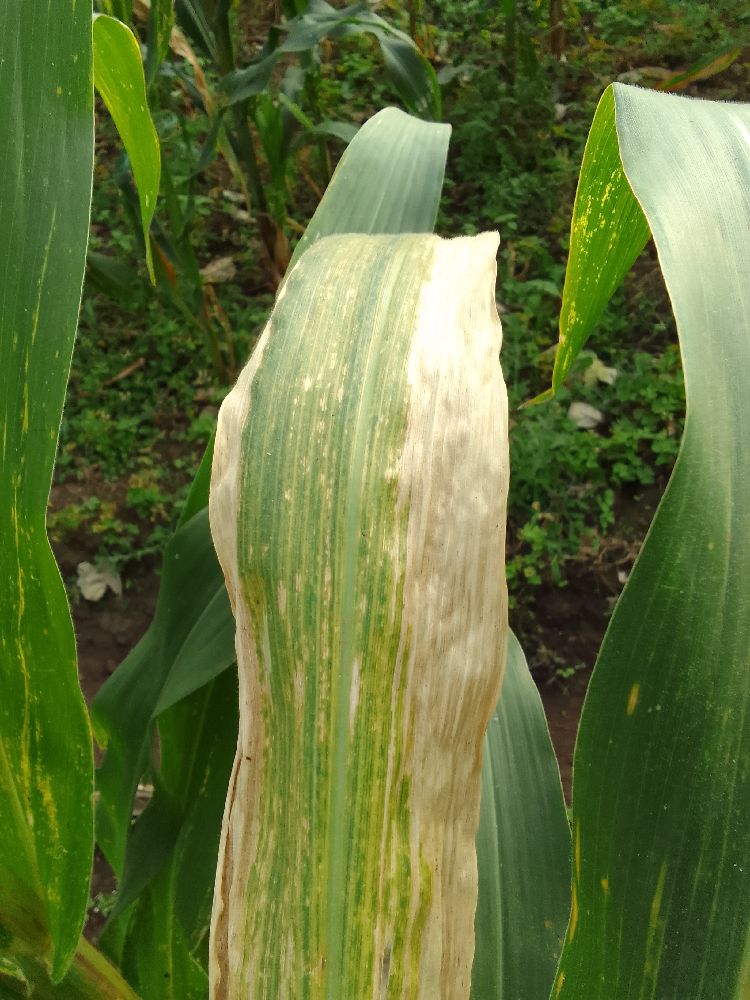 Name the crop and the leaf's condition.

maize, maize lethal necrosis
